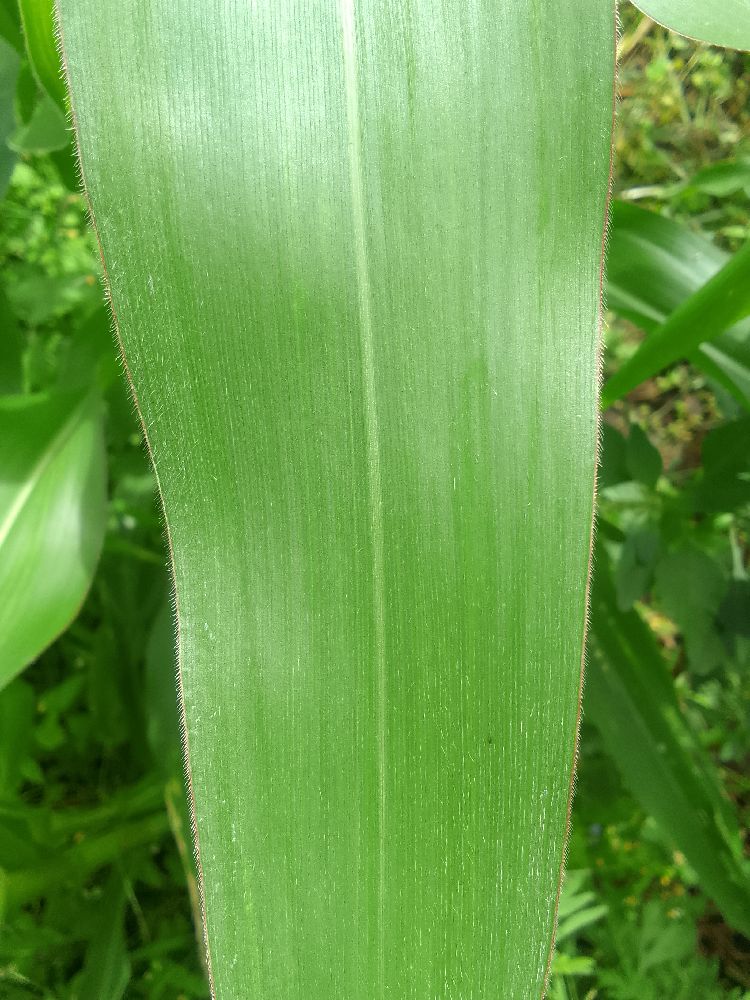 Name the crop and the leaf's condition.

maize, healthy
